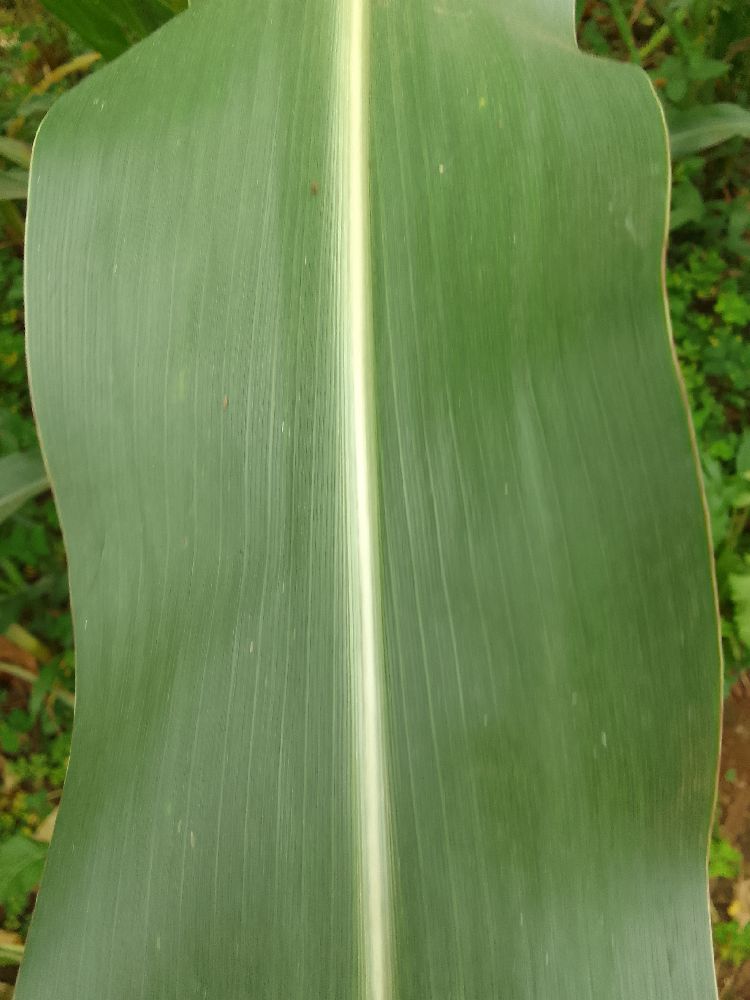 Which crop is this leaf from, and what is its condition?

maize, healthy
